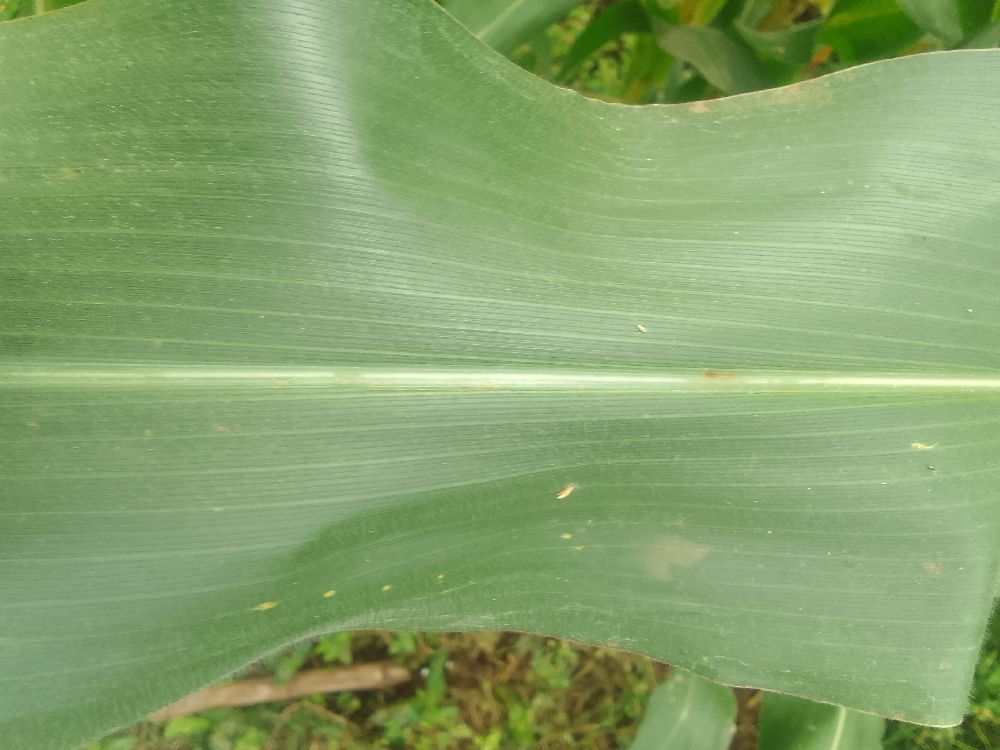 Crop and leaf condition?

maize, healthy
